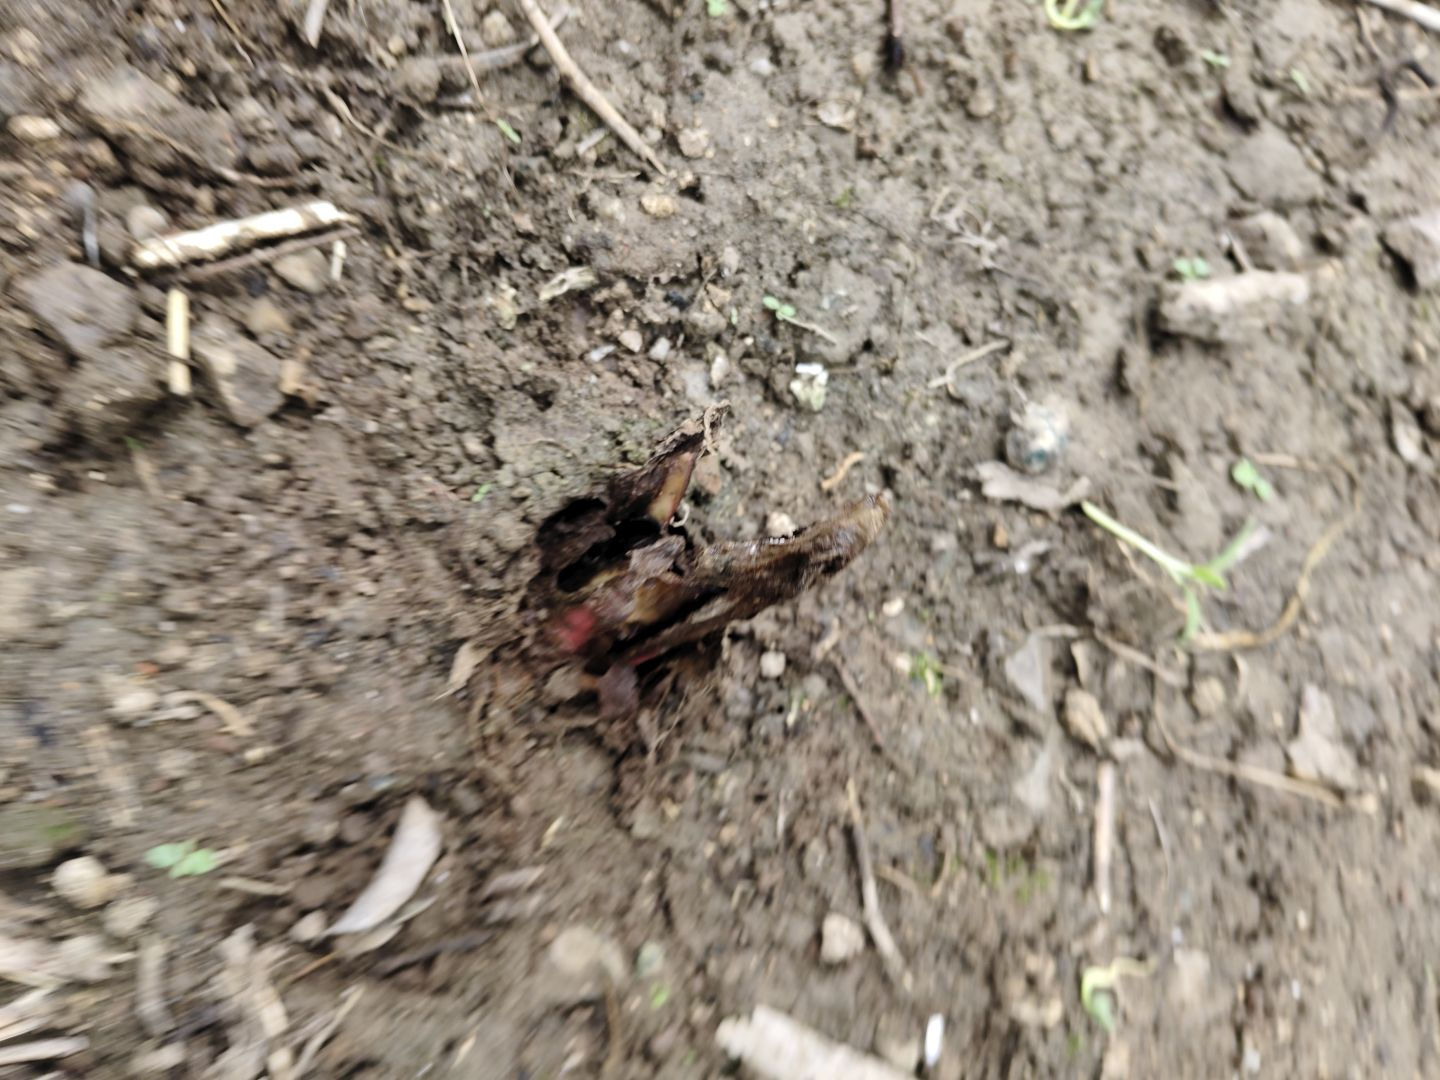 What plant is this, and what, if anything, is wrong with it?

taro, root rot
